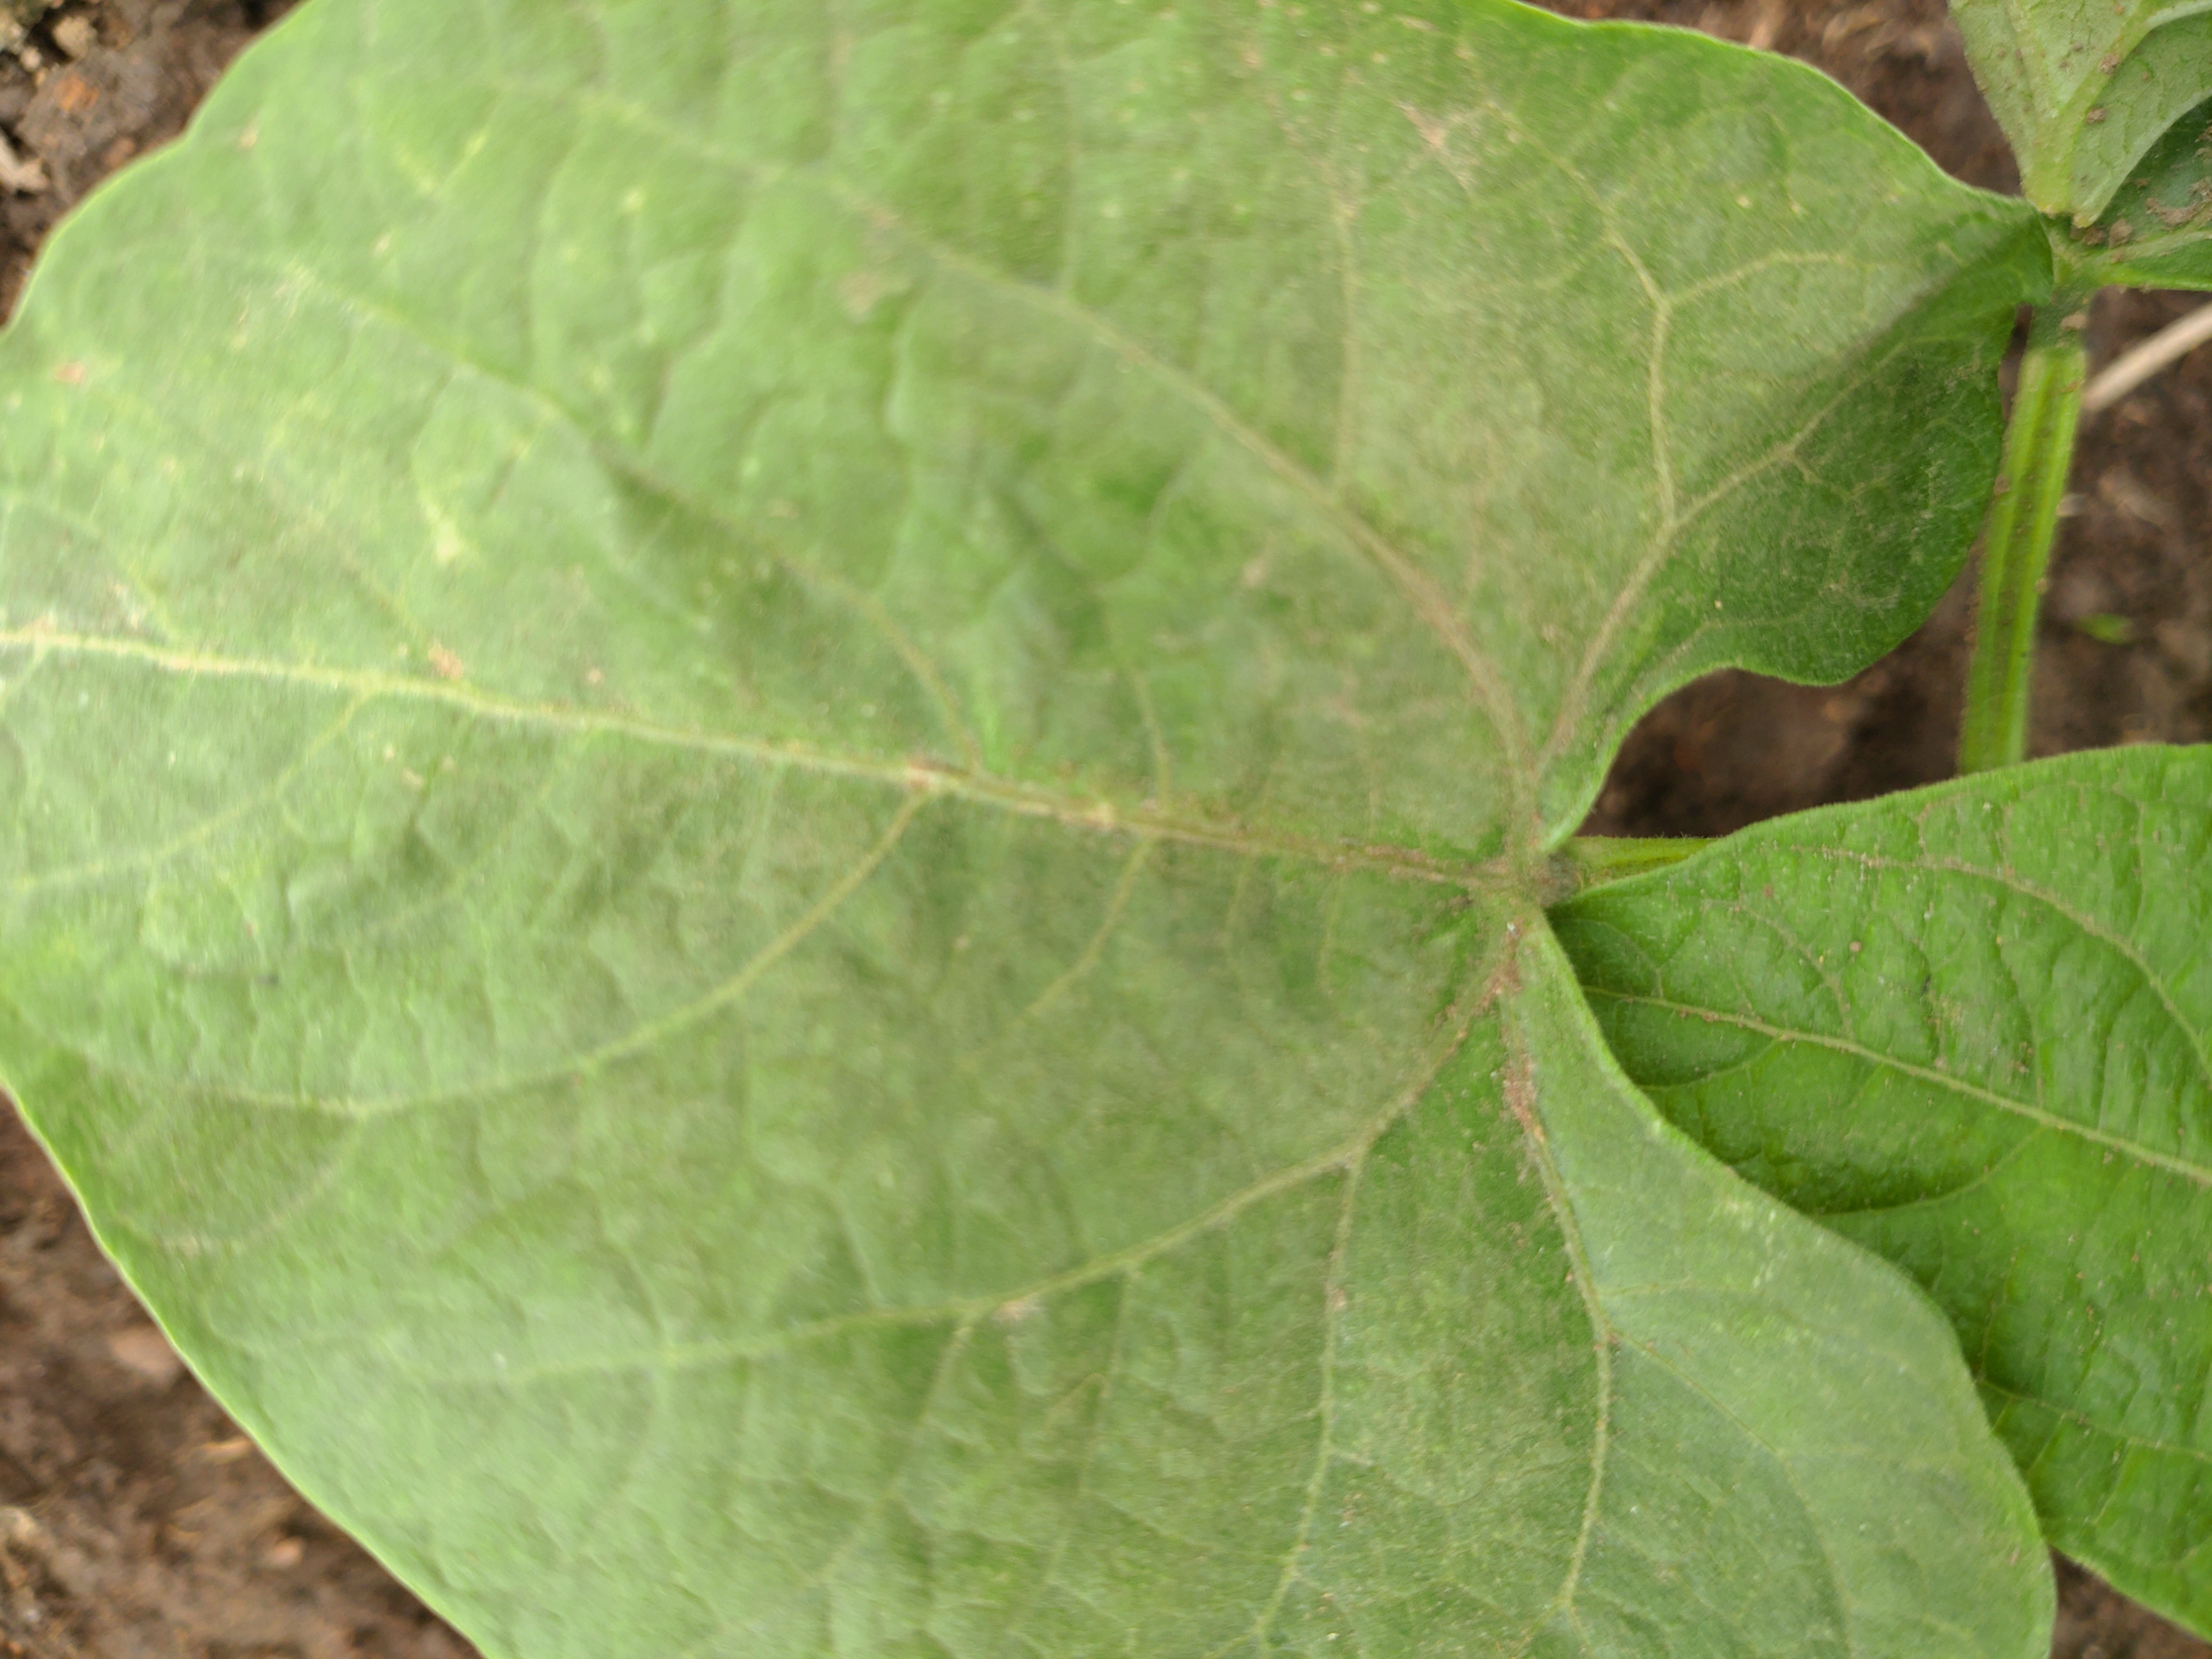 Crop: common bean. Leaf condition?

healthy
